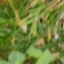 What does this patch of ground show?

unstructured weed
